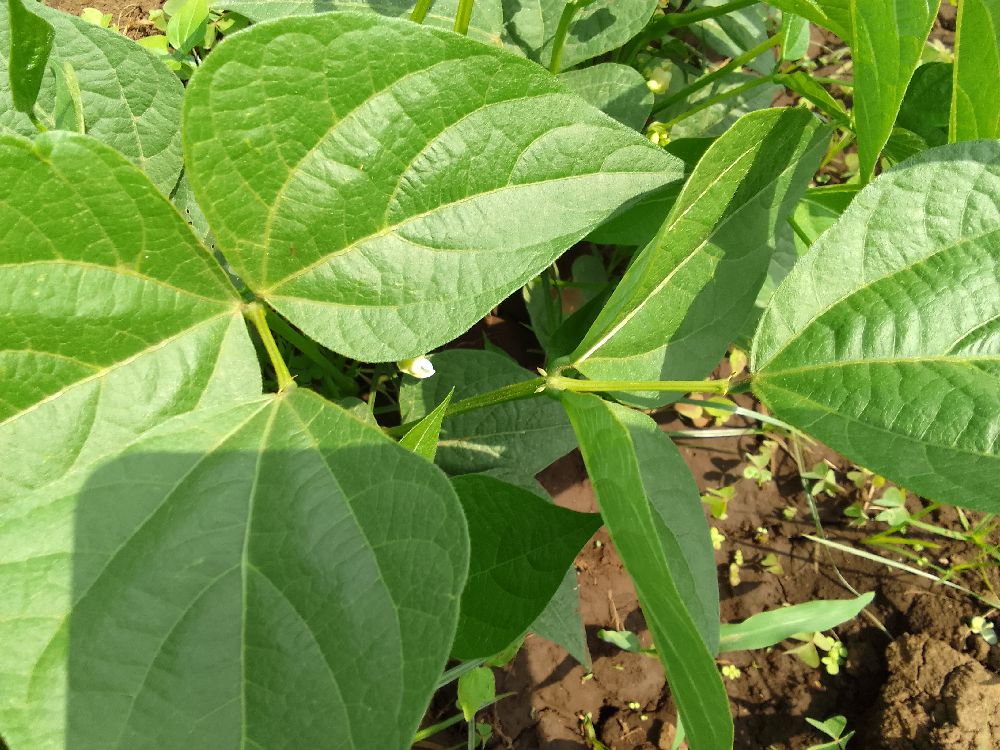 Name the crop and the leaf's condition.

common bean, healthy
